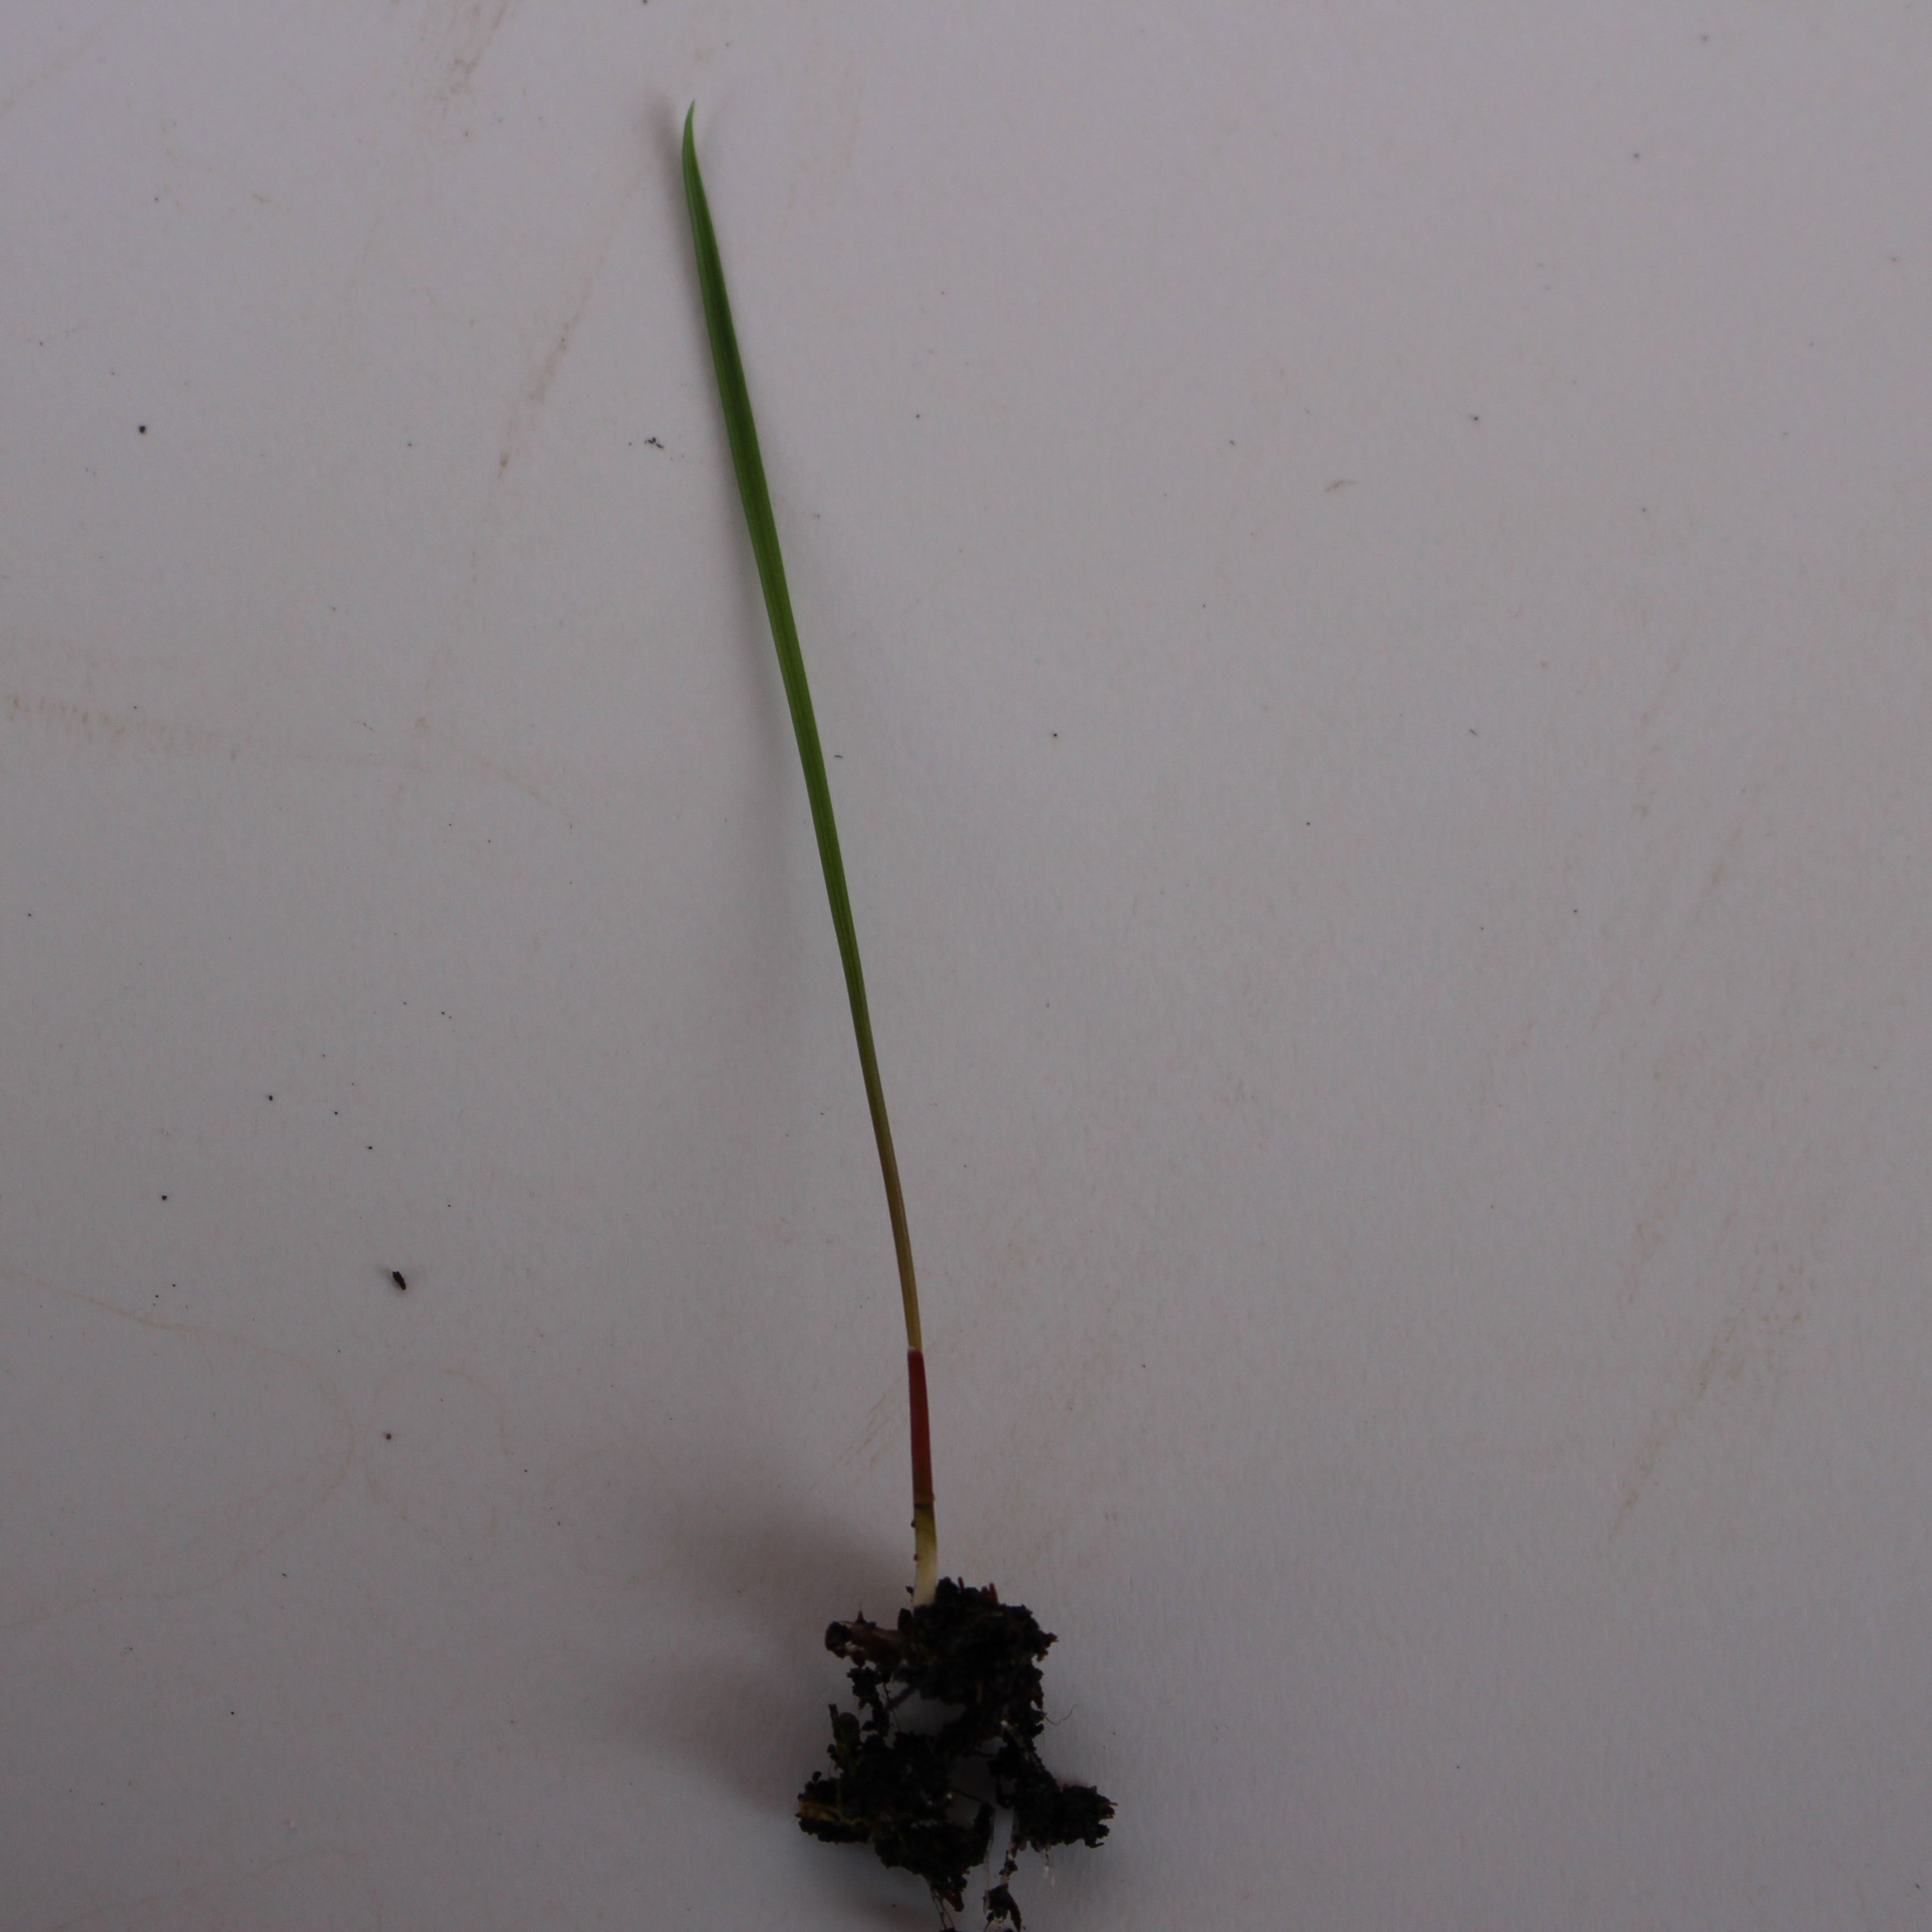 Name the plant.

Lolium multiflorum
